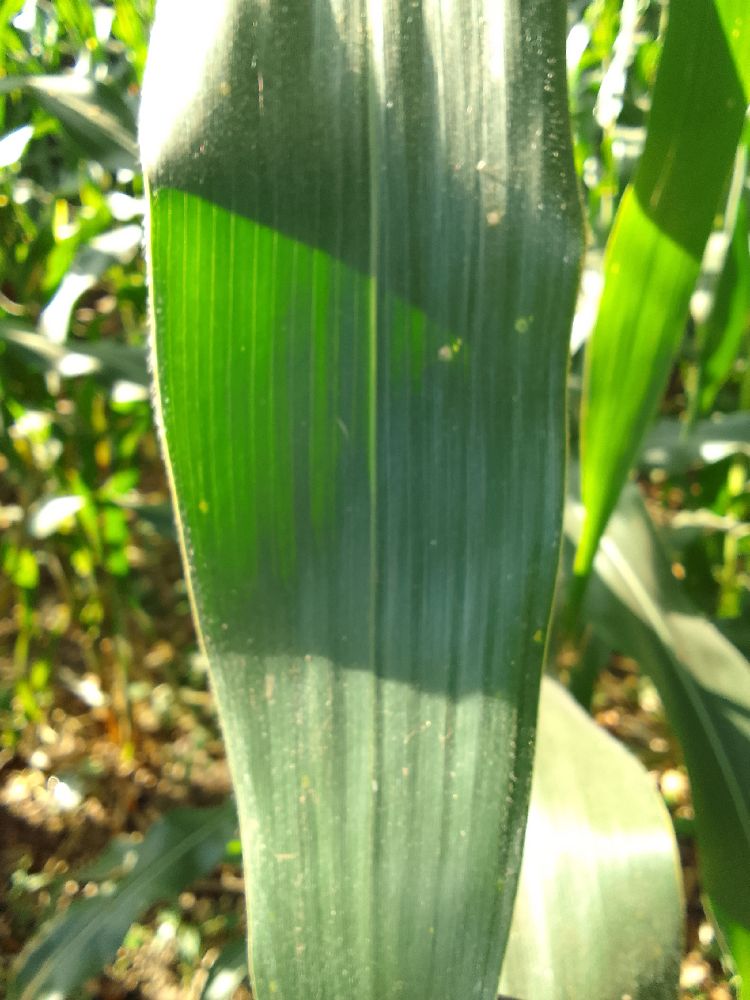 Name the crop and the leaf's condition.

maize, healthy
